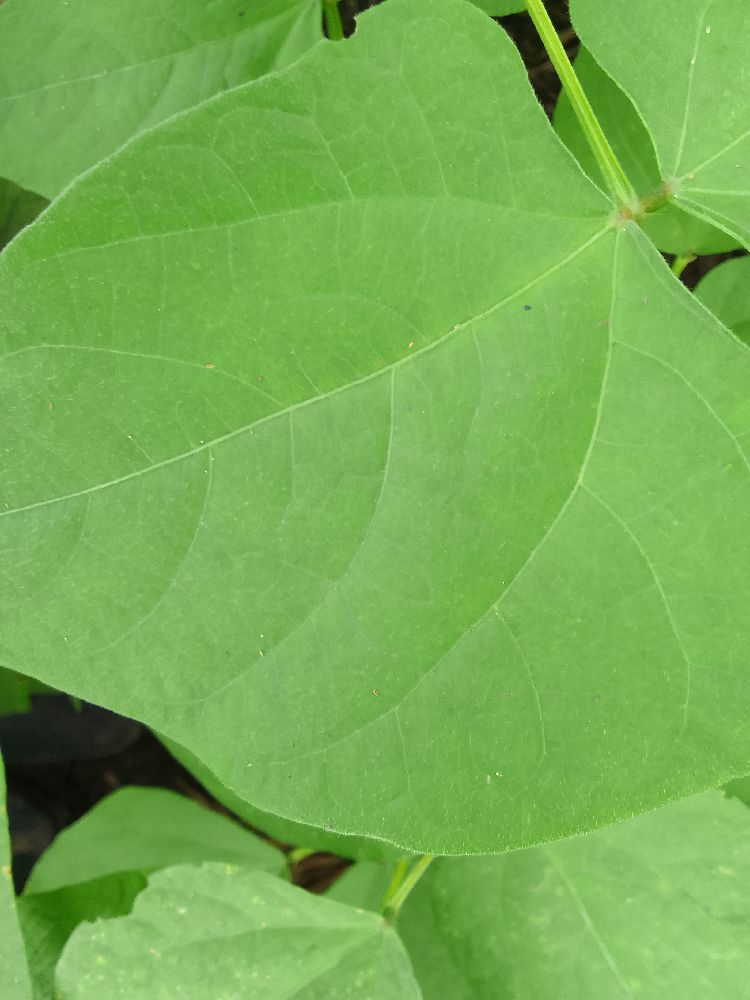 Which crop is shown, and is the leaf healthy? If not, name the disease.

common bean, healthy
